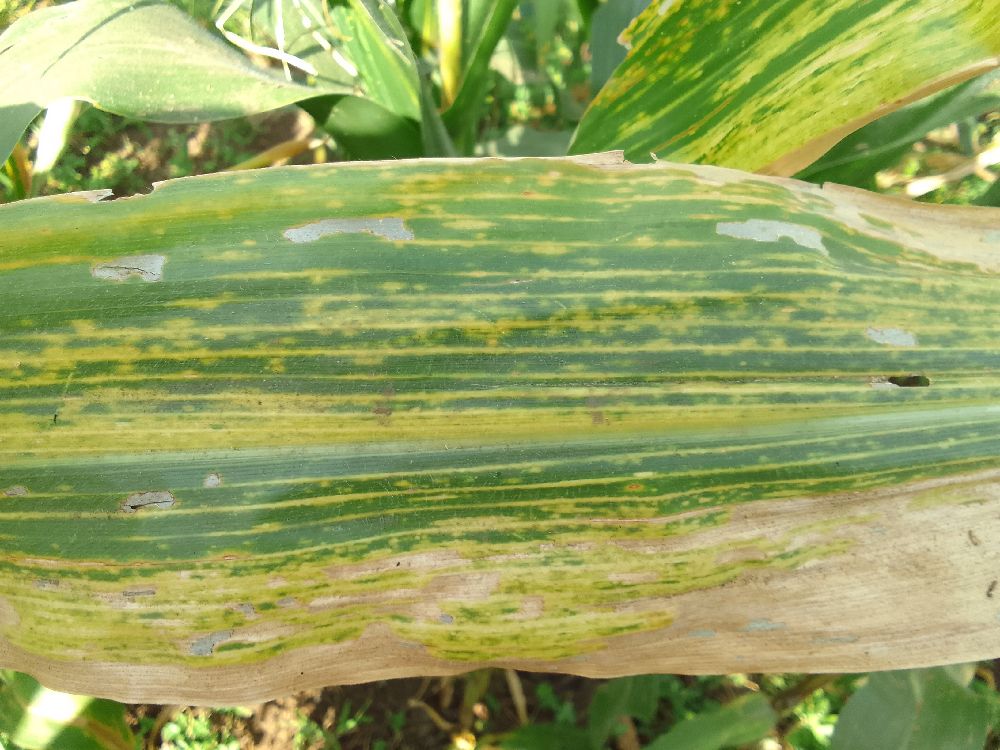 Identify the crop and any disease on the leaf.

maize, maize lethal necrosis
